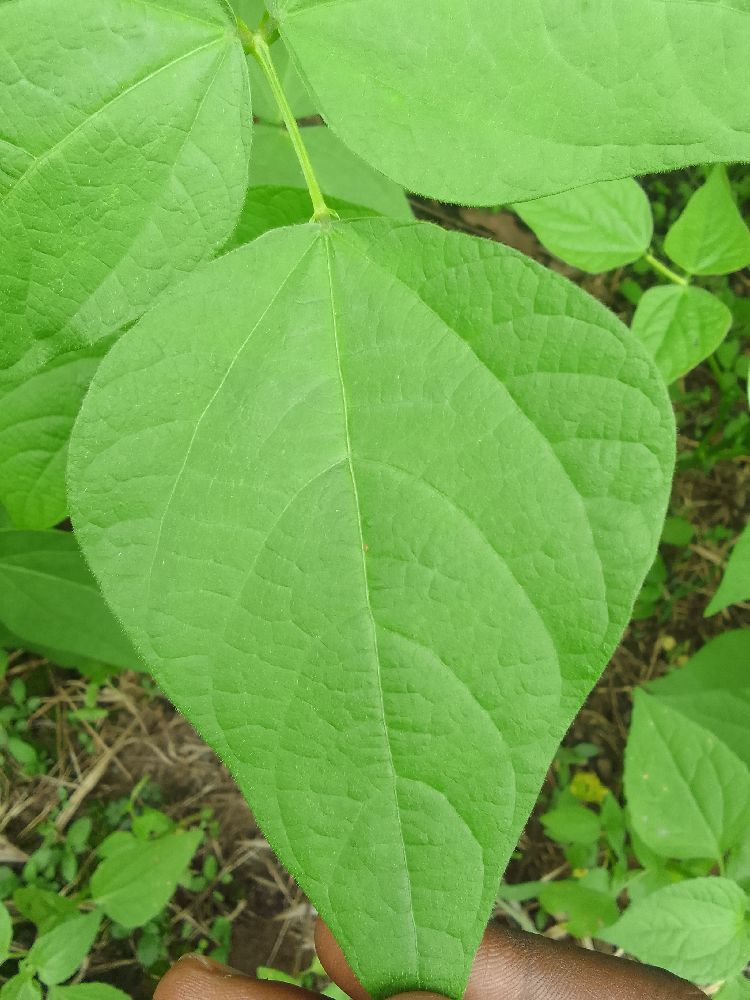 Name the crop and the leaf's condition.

common bean, healthy
